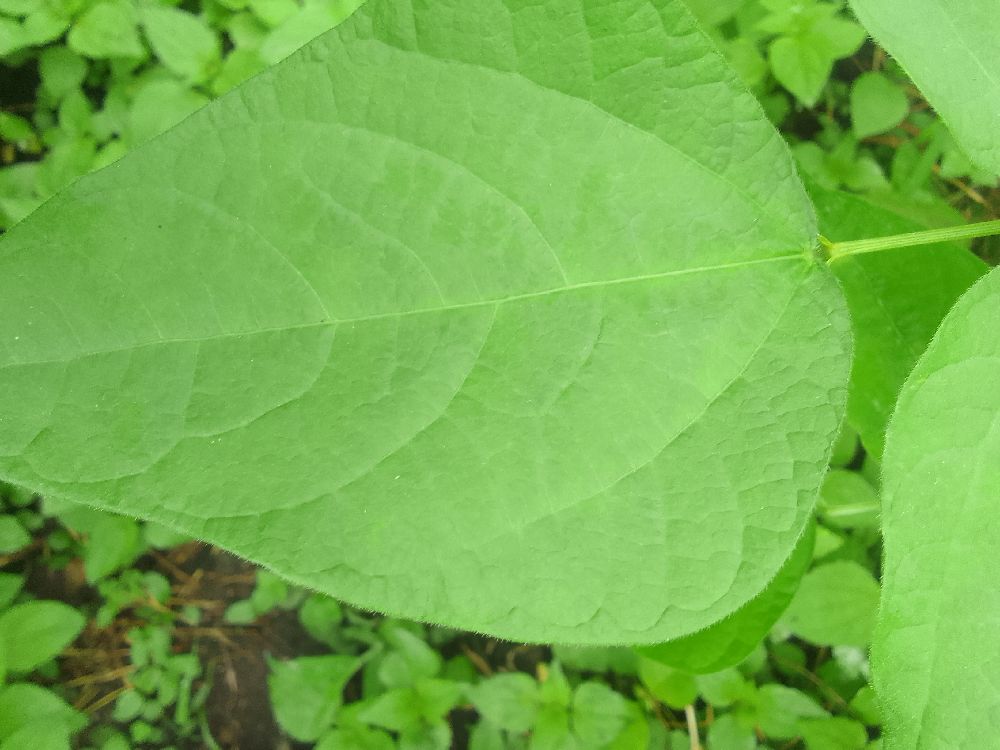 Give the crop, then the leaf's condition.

common bean, healthy
